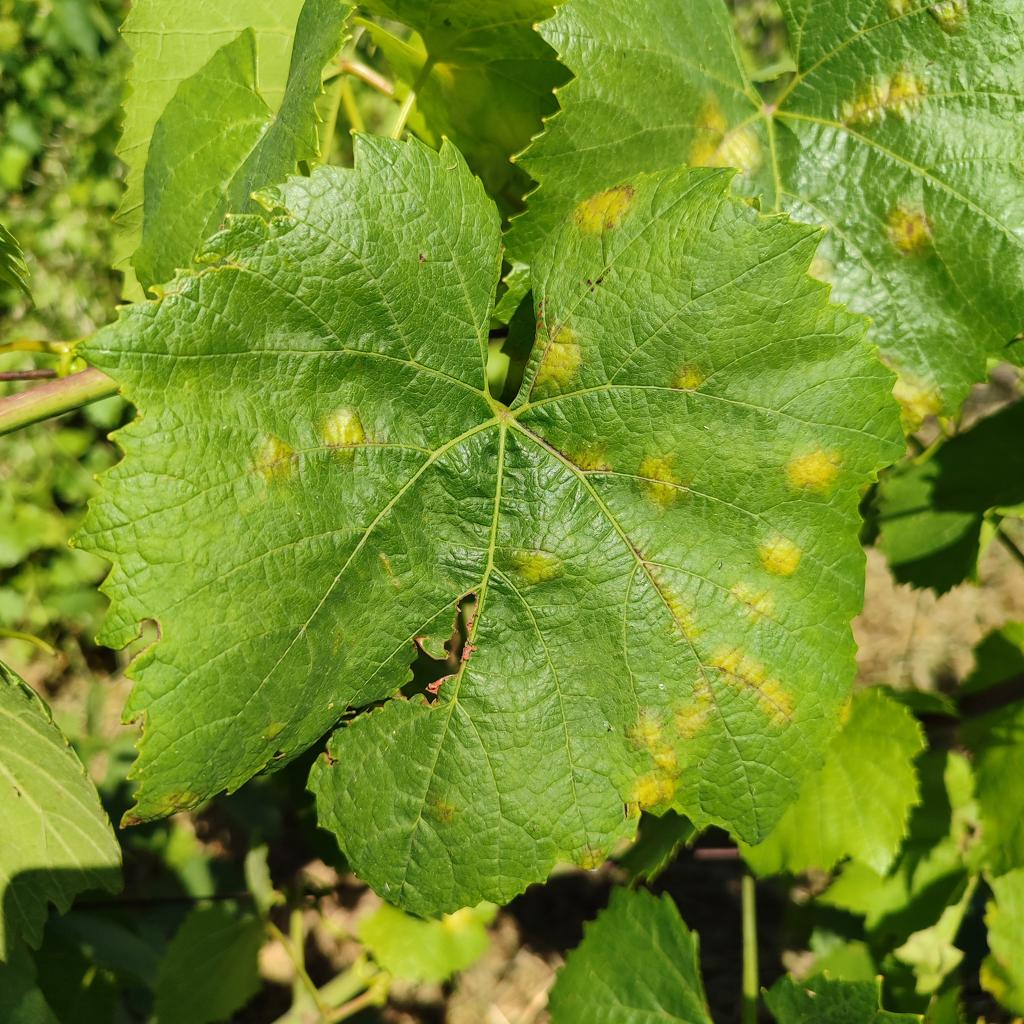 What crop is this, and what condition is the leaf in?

grapevine, downy mildew
